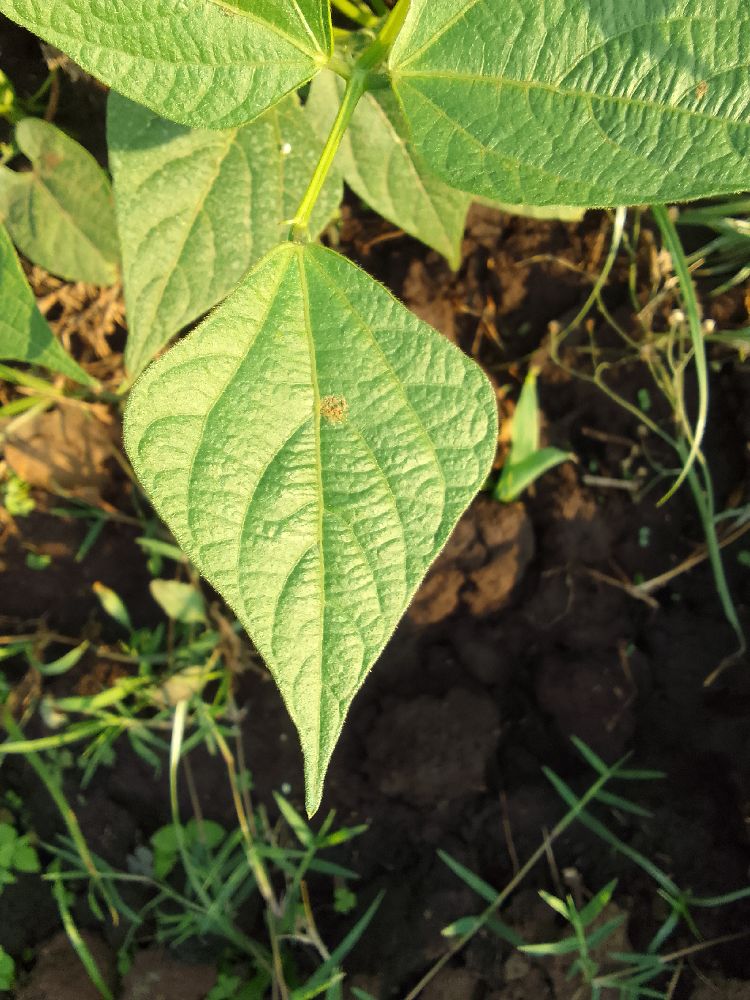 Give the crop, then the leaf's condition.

common bean, healthy
